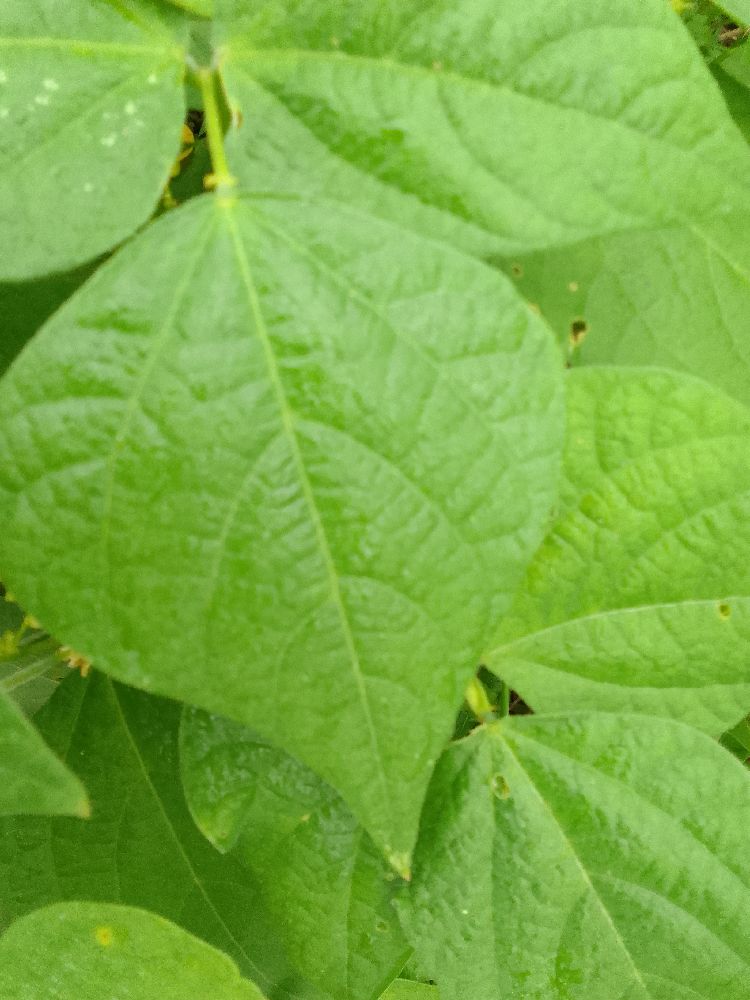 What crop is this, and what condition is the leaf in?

common bean, healthy
